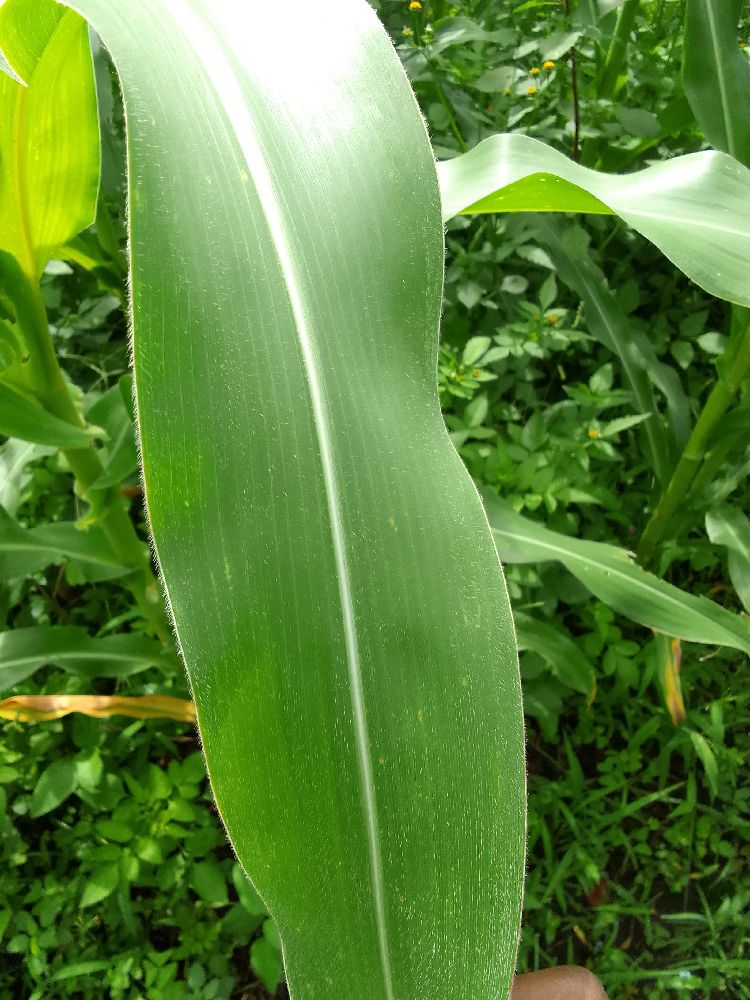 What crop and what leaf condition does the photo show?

maize, healthy
